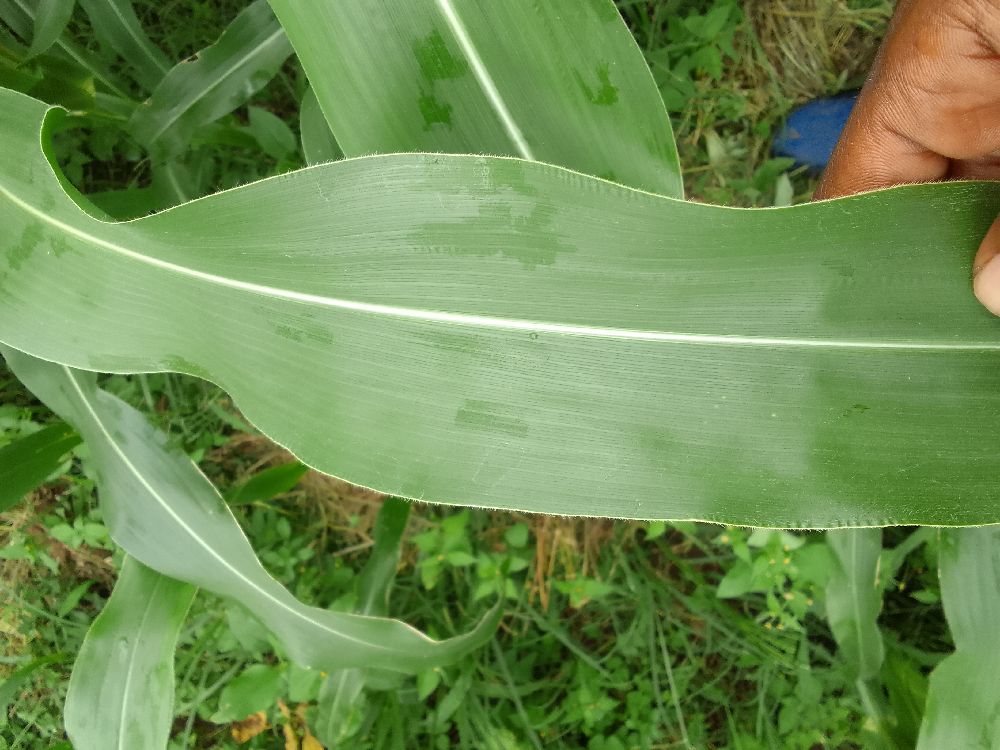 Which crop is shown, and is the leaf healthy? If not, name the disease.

maize, healthy
